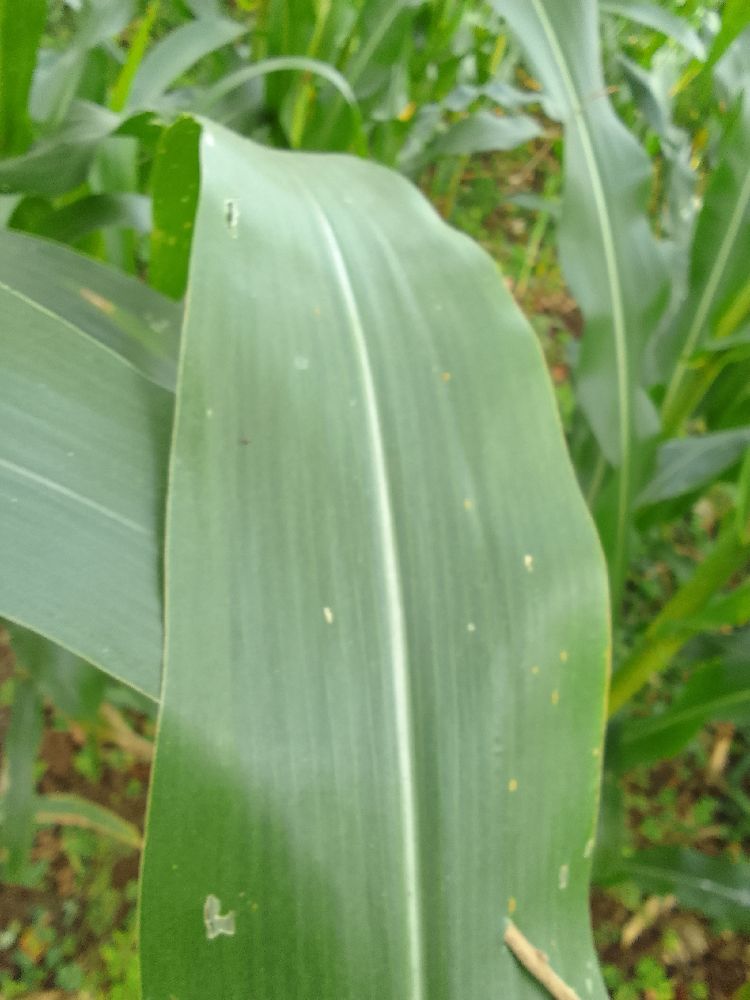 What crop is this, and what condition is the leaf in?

maize, healthy
